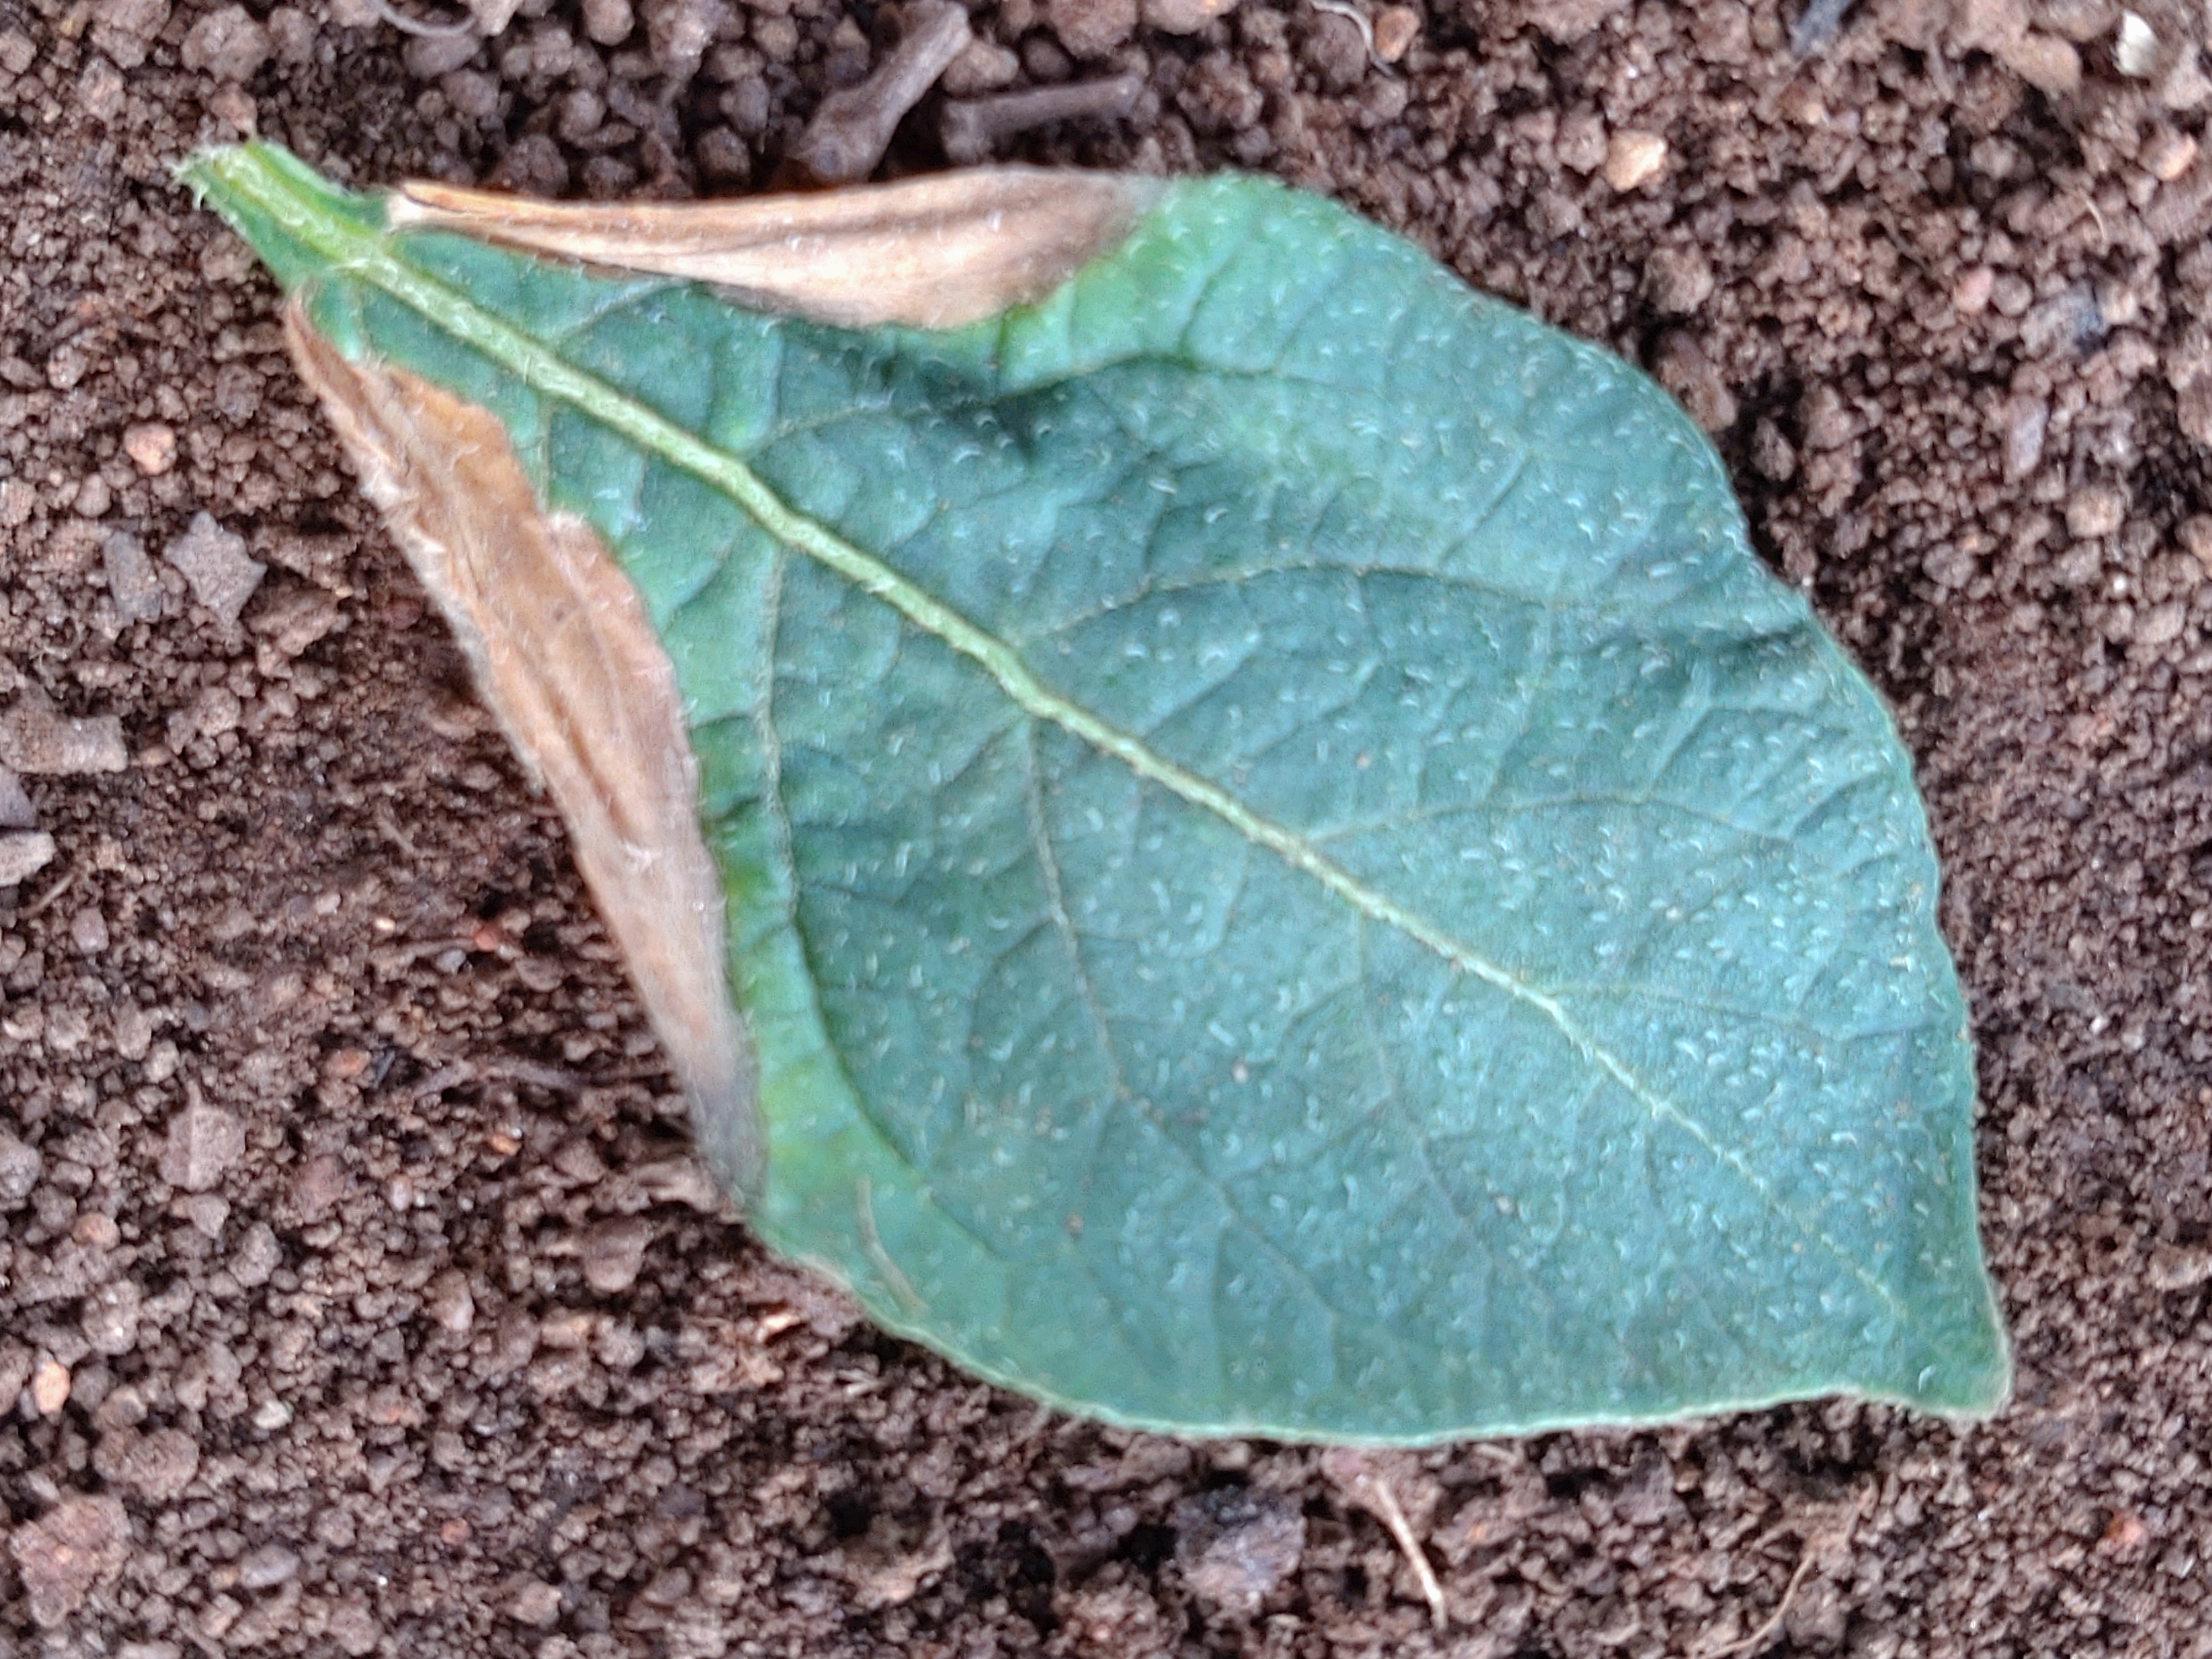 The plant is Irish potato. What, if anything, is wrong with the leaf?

early blight
